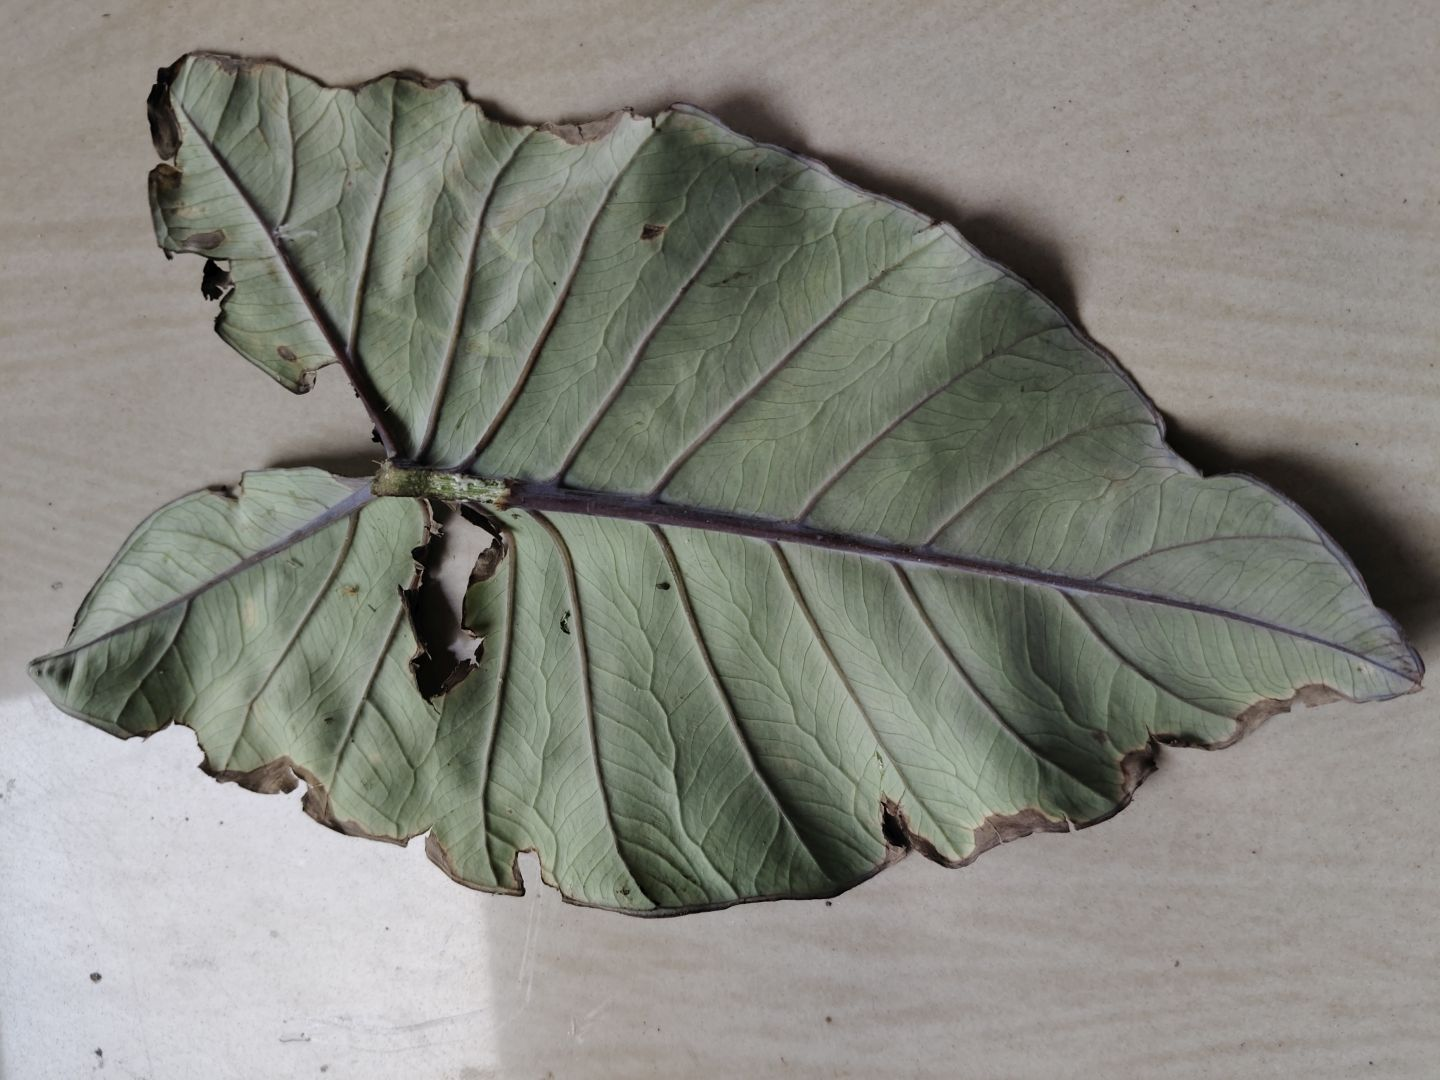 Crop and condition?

taro, leaf blight
